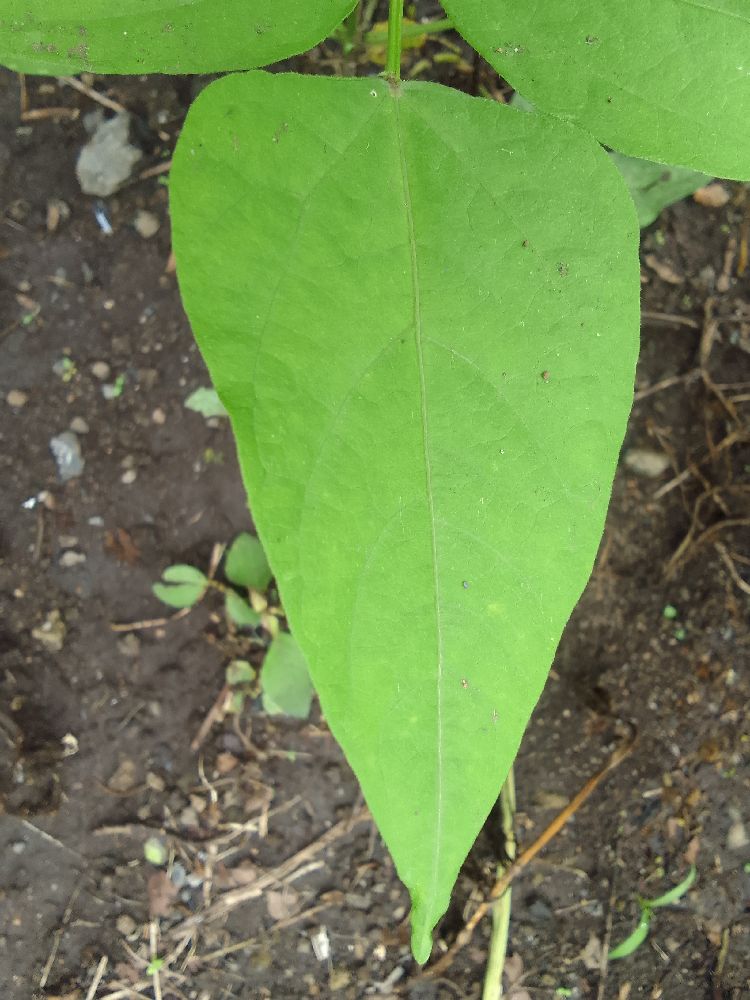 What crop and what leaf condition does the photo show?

common bean, healthy
